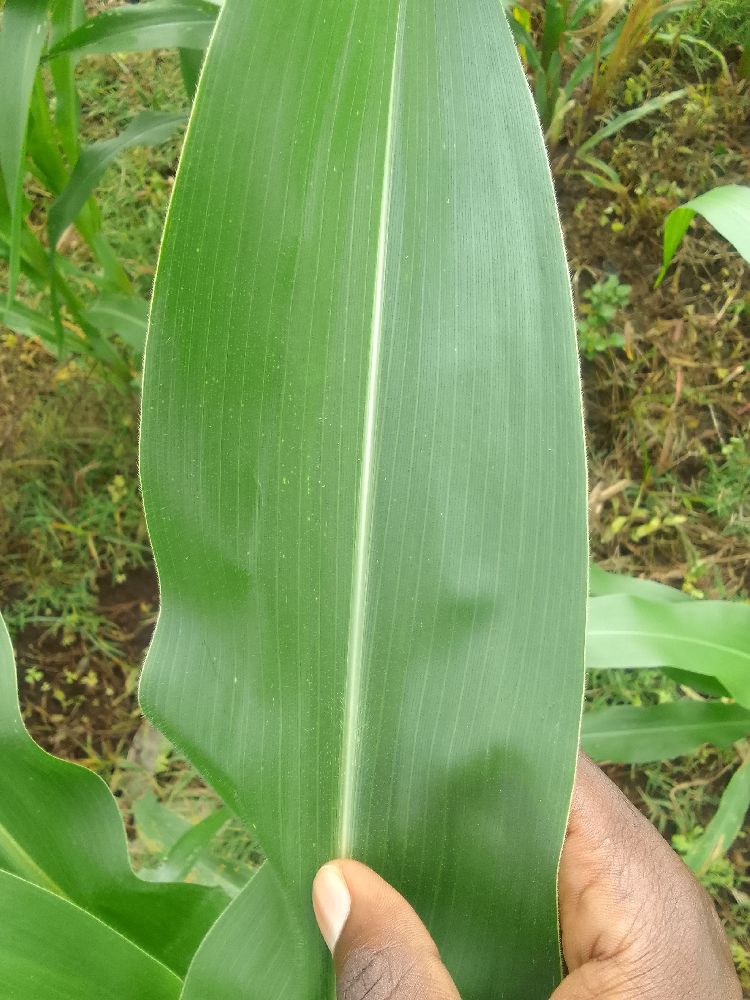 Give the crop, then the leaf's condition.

maize, healthy
